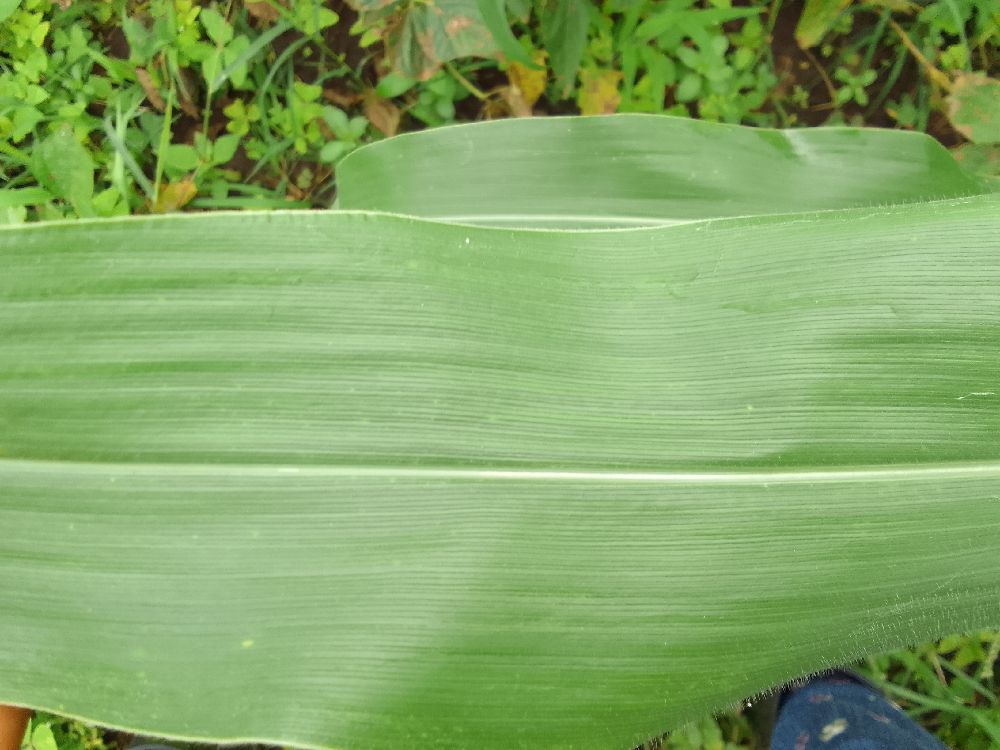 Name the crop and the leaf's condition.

maize, healthy
